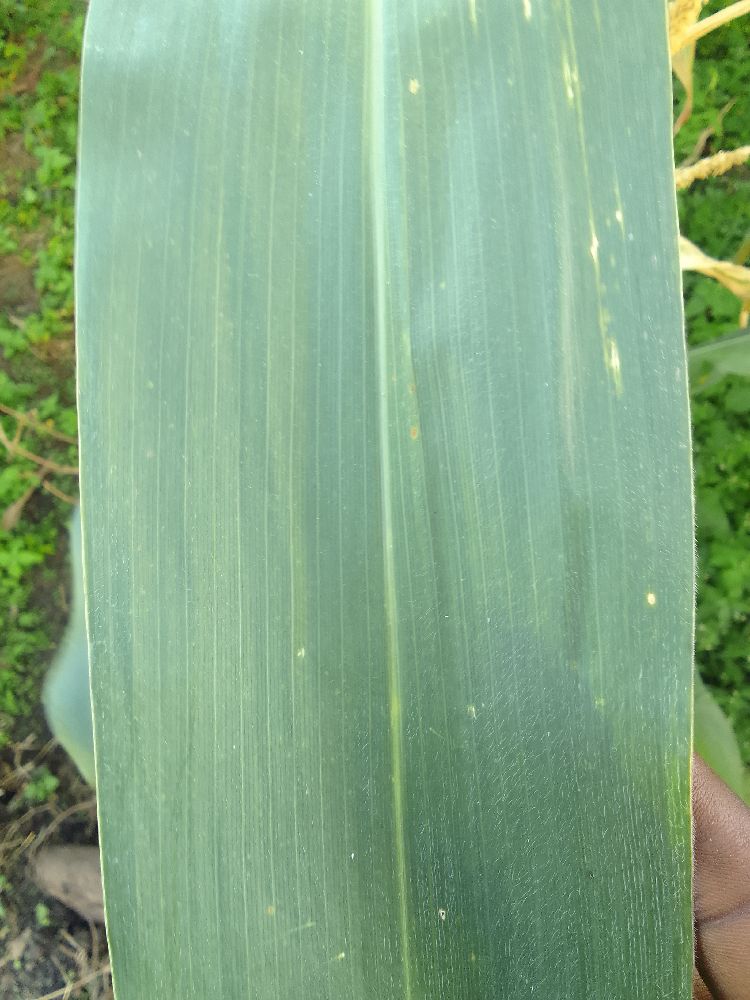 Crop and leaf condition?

maize, healthy
